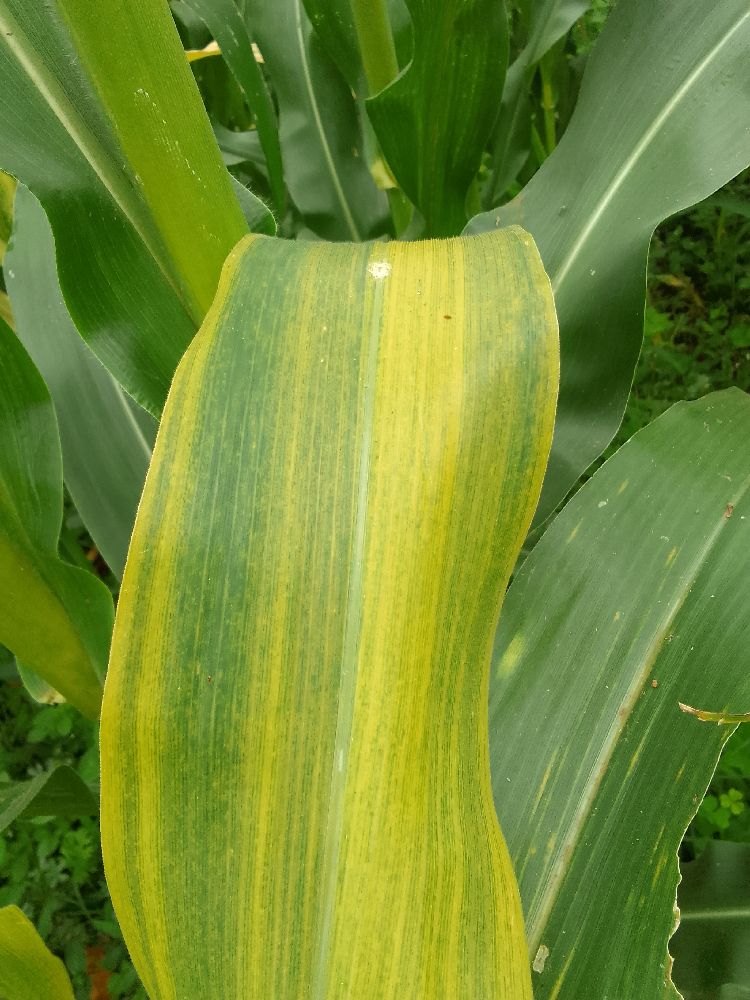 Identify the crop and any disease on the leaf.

maize, maize lethal necrosis
